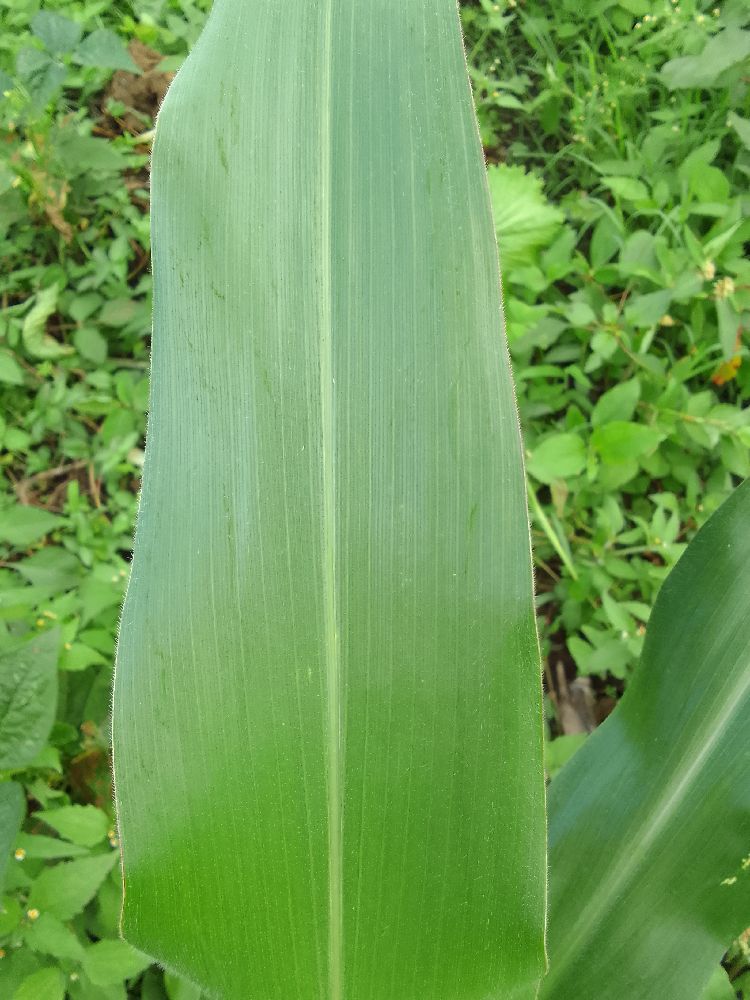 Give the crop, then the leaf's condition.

maize, healthy
